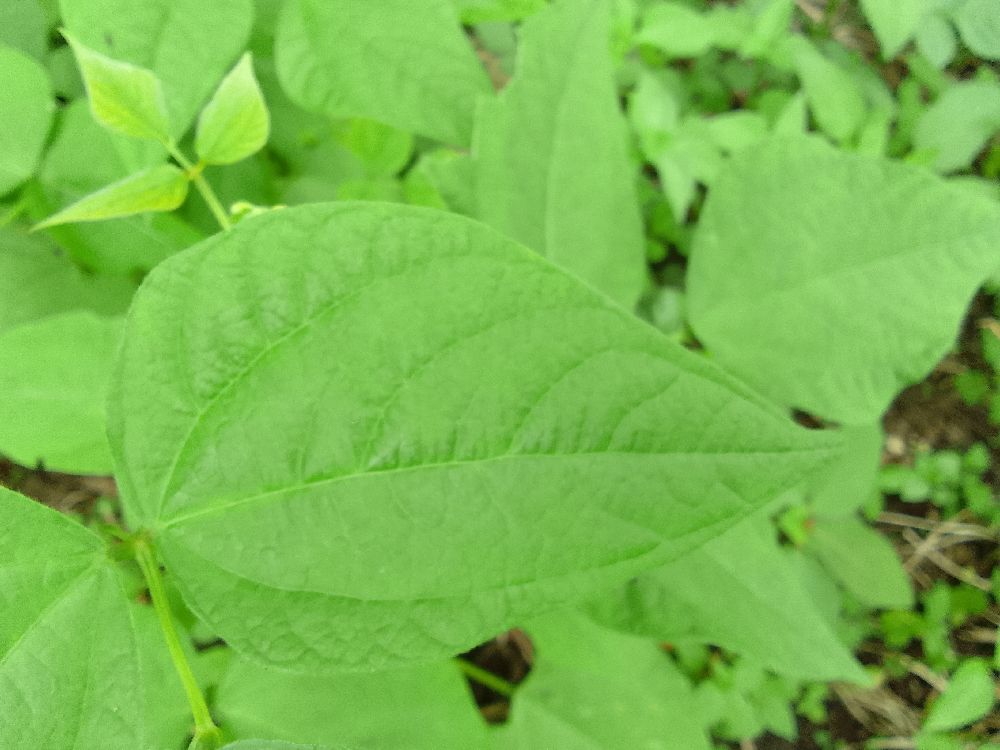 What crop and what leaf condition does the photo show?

common bean, healthy
